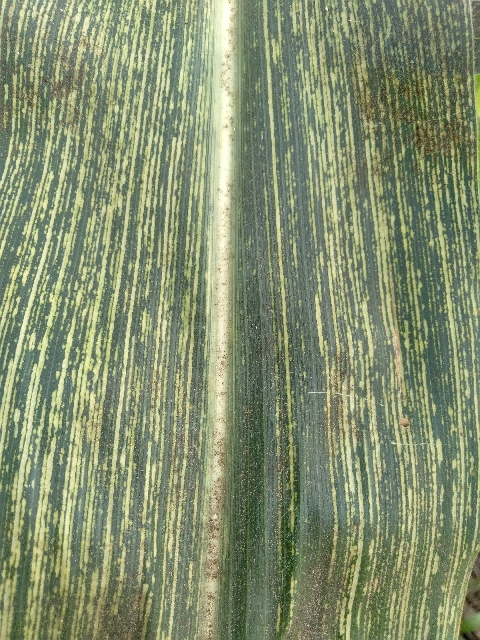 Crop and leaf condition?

maize, maize streak virus
